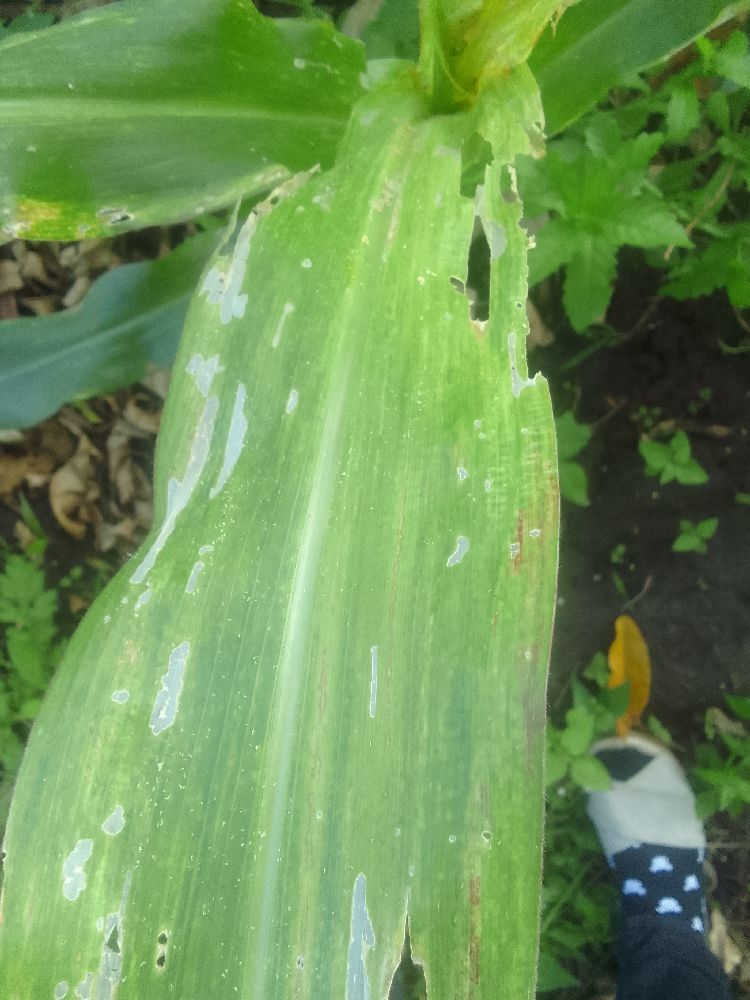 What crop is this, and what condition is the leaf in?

maize, maize lethal necrosis
